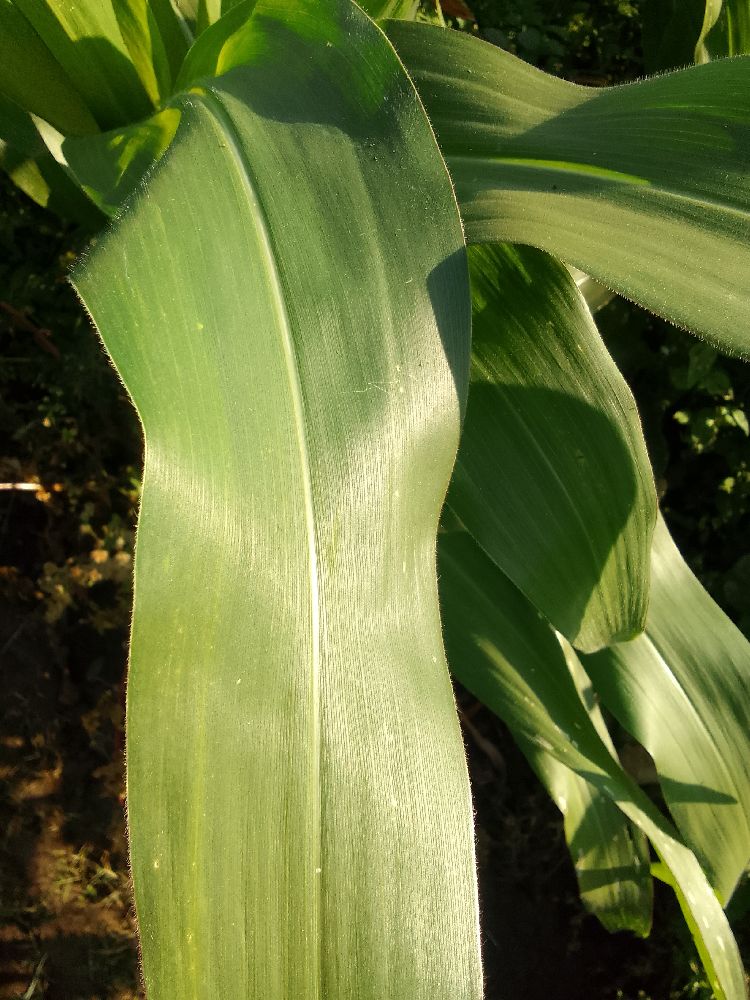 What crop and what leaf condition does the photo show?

maize, healthy
